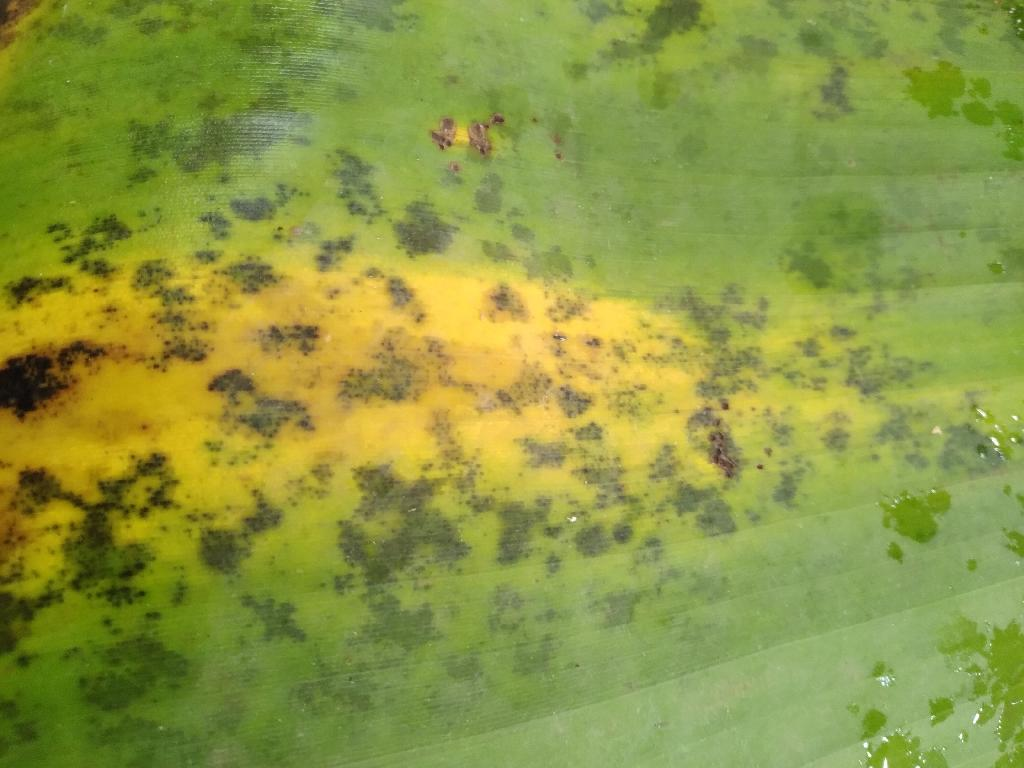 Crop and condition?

banana, black sigatoka
